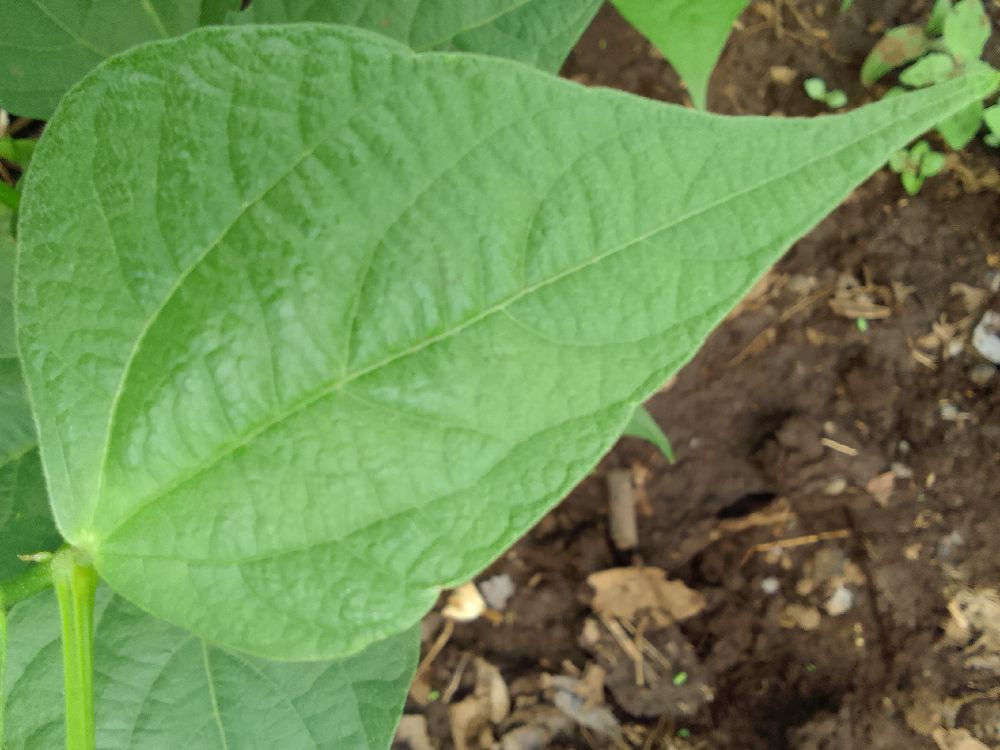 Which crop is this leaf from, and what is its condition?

common bean, healthy
